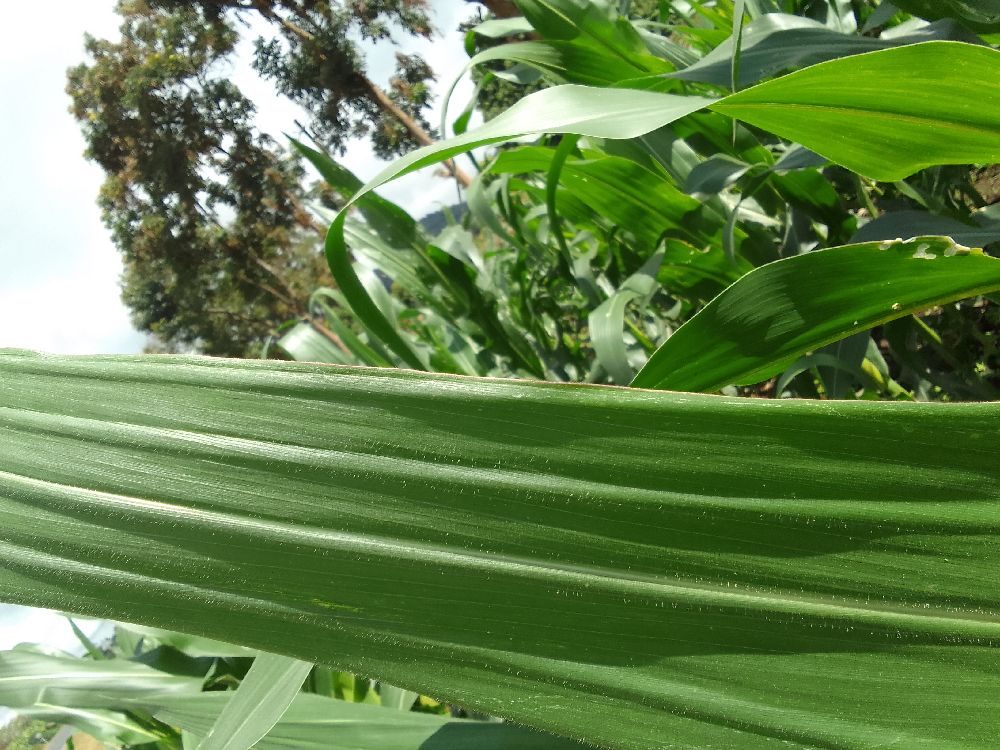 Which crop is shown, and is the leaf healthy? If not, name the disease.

maize, healthy
